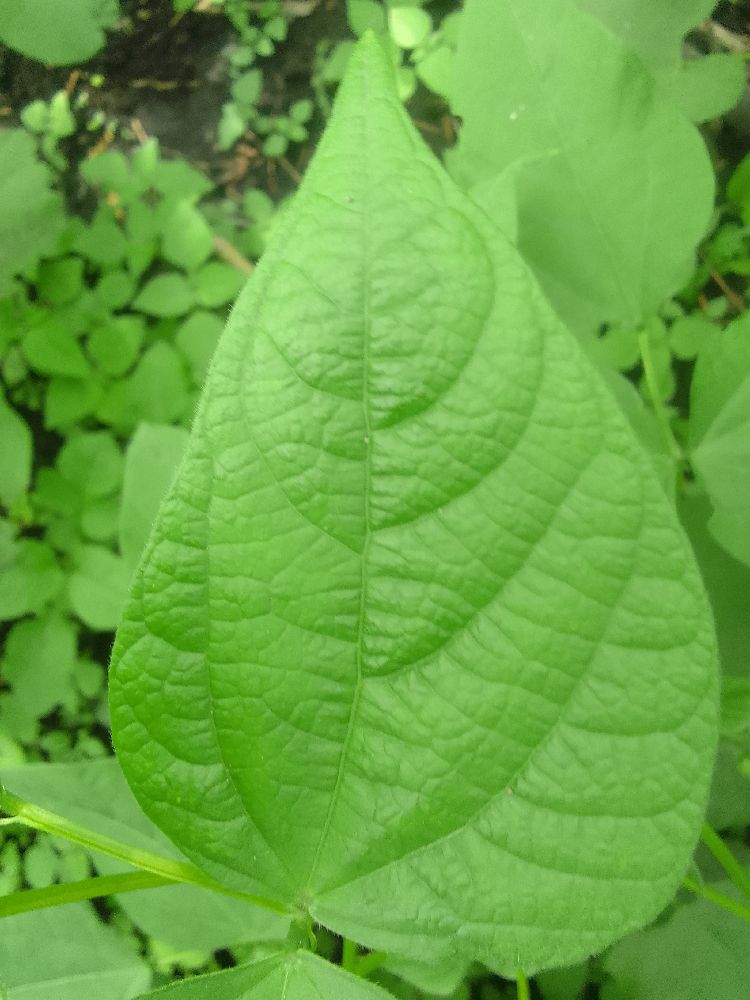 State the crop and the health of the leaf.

common bean, healthy
